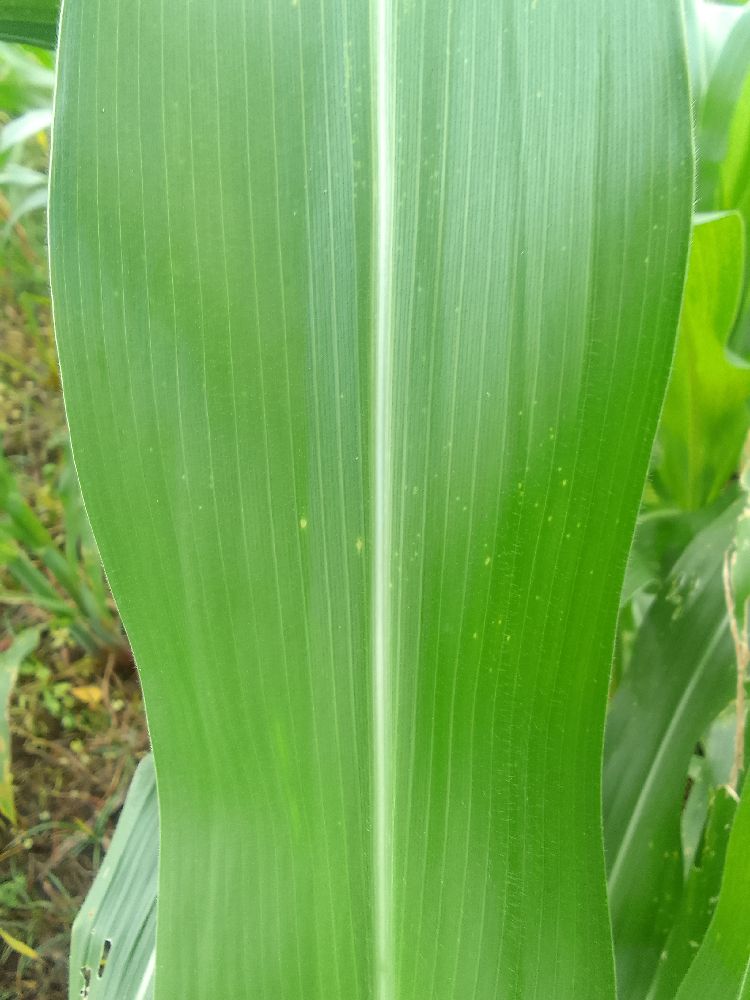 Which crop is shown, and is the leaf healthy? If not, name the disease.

maize, healthy
